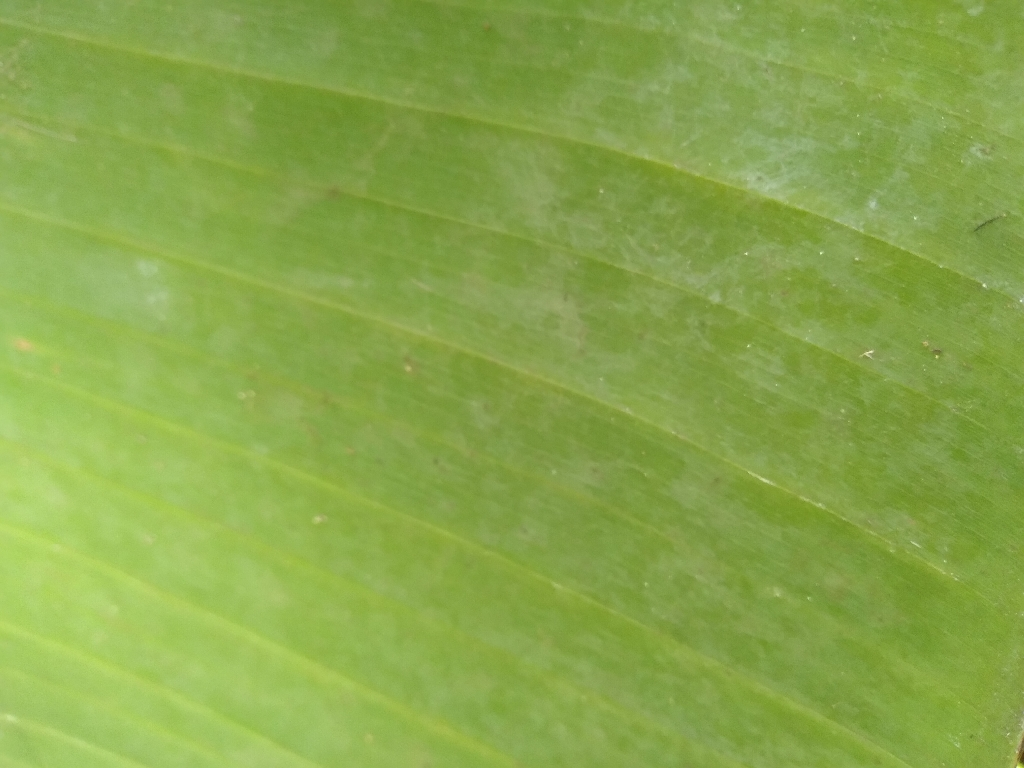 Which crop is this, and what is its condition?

banana, healthy
